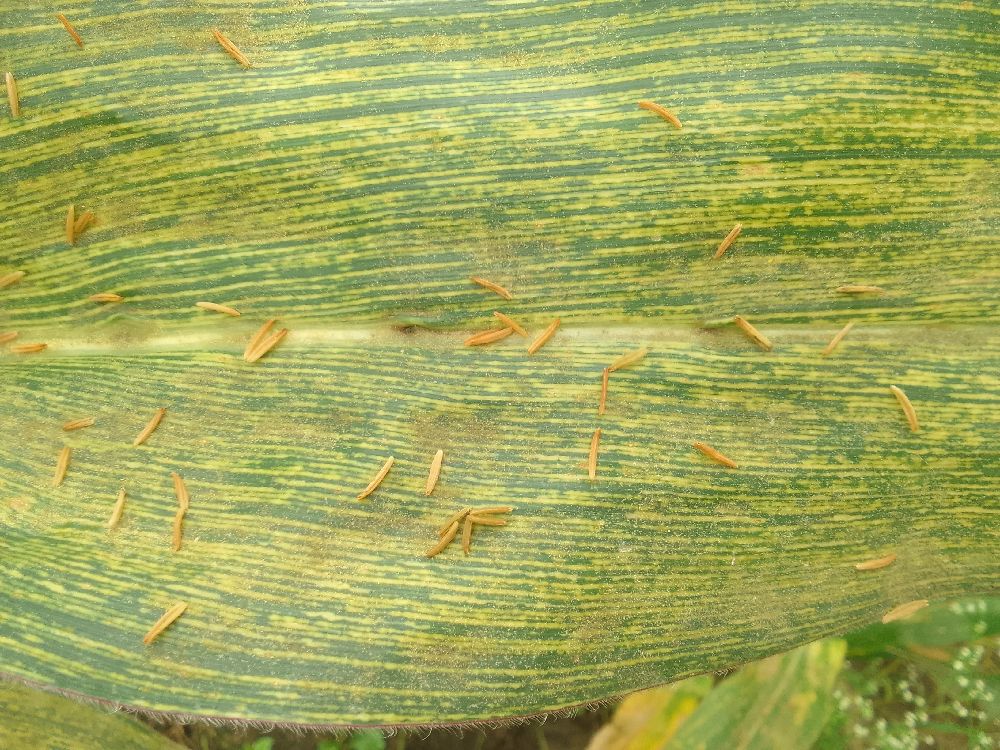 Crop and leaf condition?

maize, maize streak virus
